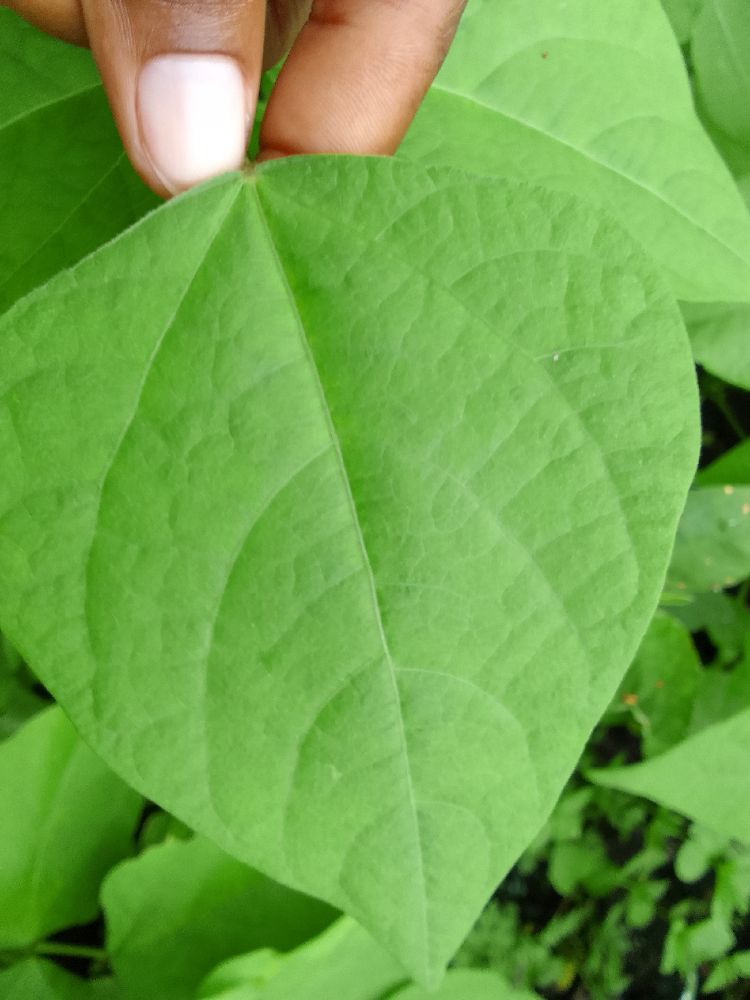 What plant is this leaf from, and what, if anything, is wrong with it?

common bean, healthy
